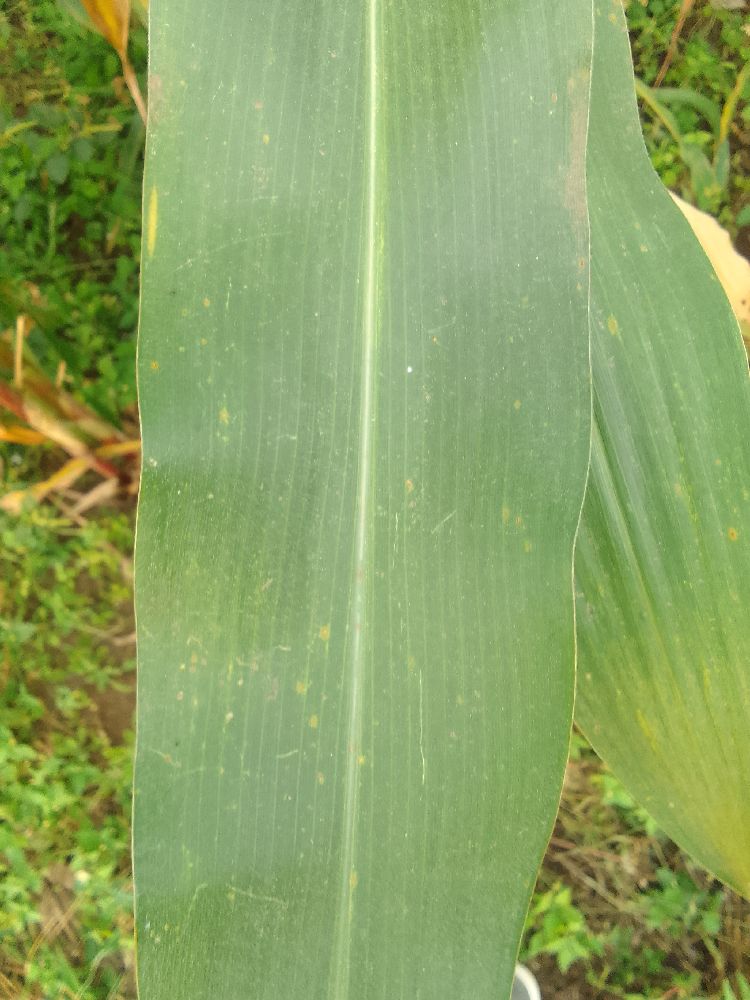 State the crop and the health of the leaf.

maize, healthy
